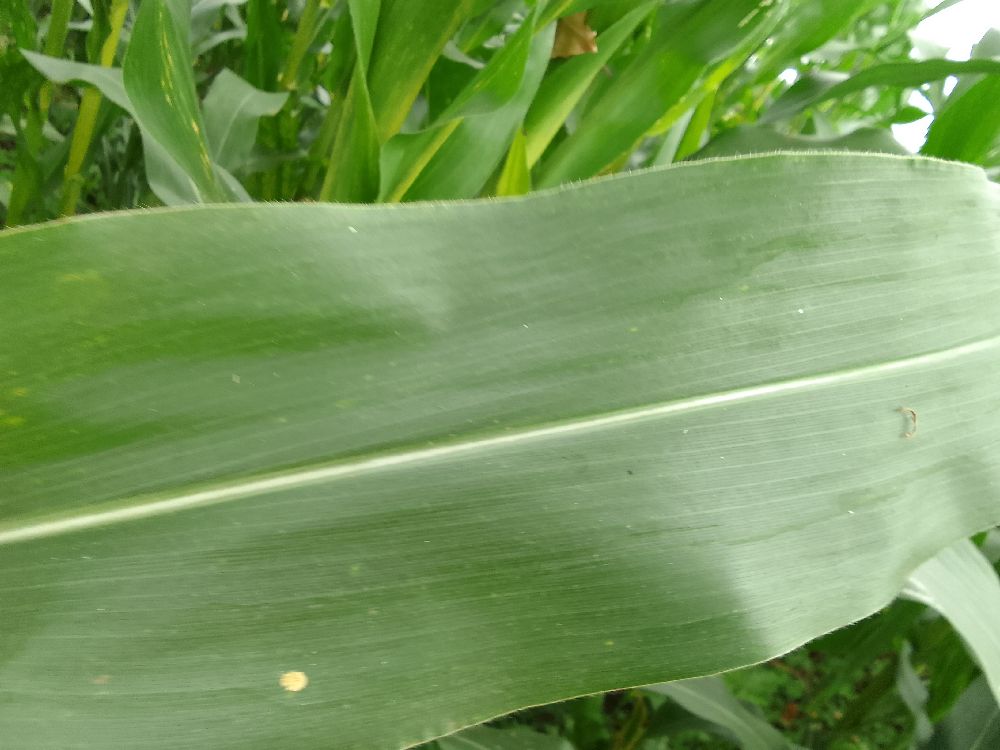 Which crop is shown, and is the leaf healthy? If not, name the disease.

maize, healthy
